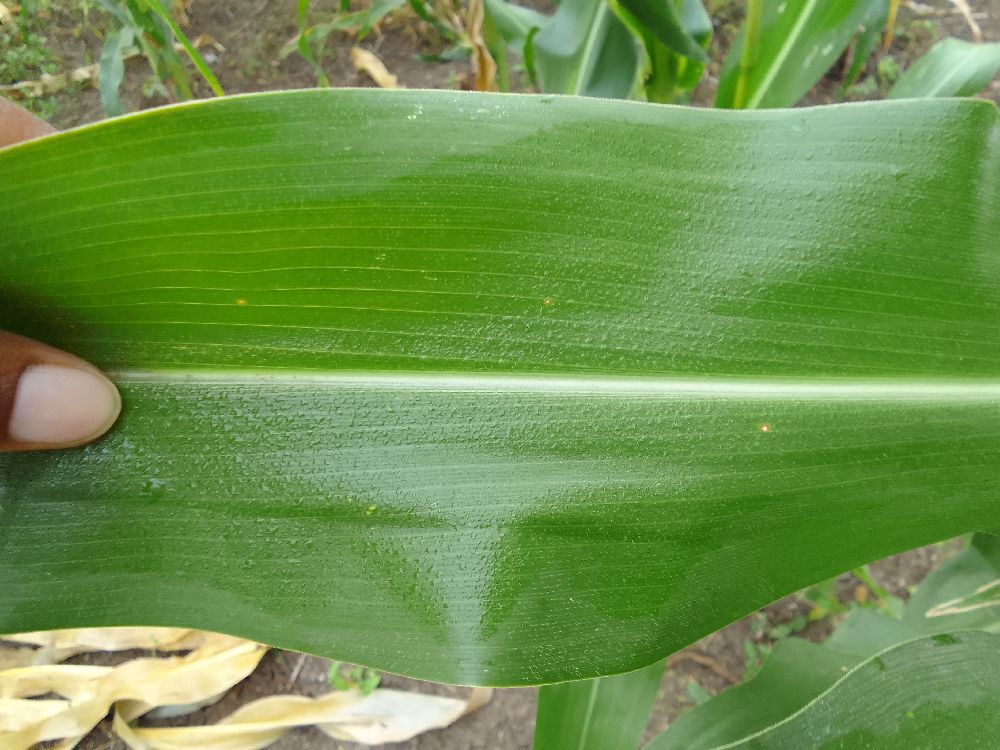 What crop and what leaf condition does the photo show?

maize, healthy
